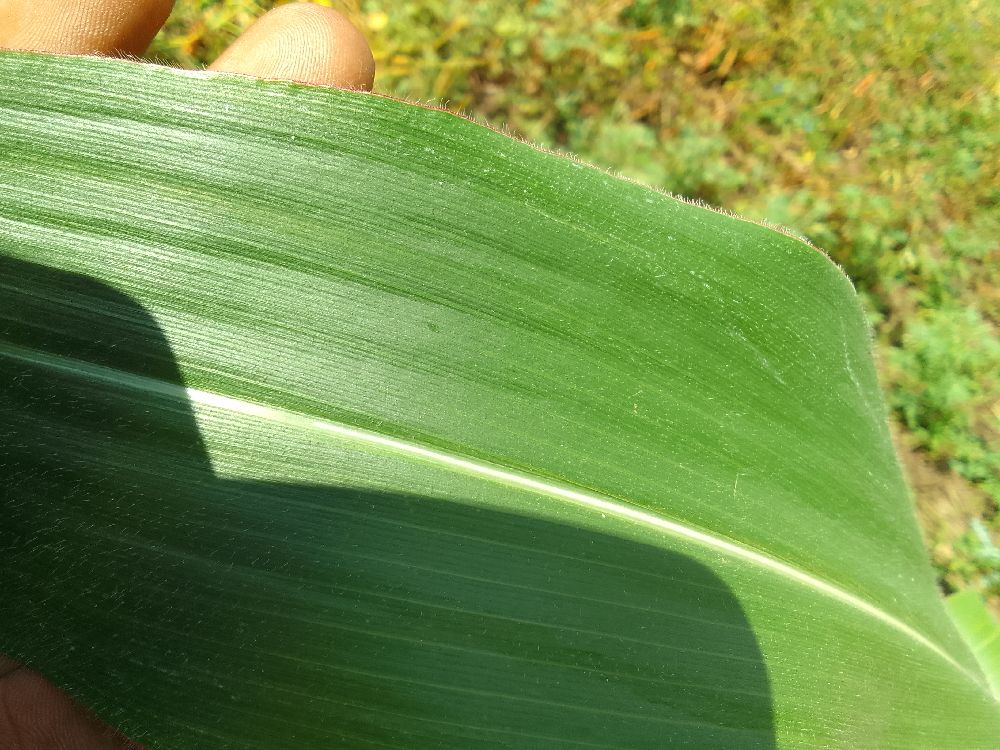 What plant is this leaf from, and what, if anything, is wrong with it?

maize, healthy
